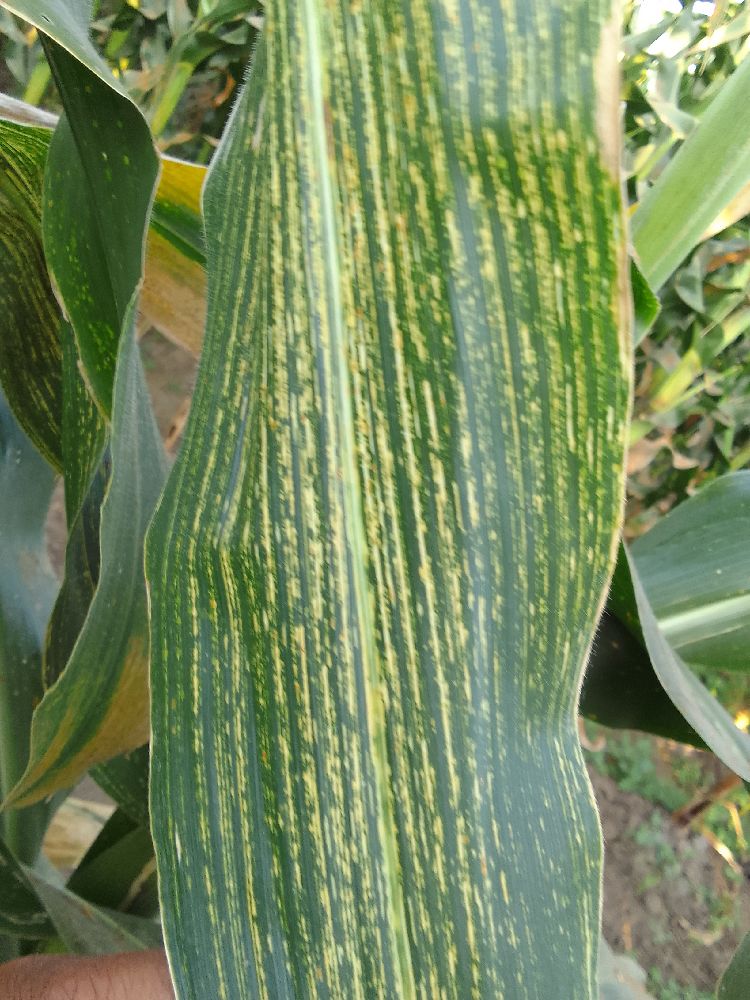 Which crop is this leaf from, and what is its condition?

maize, maize streak virus
